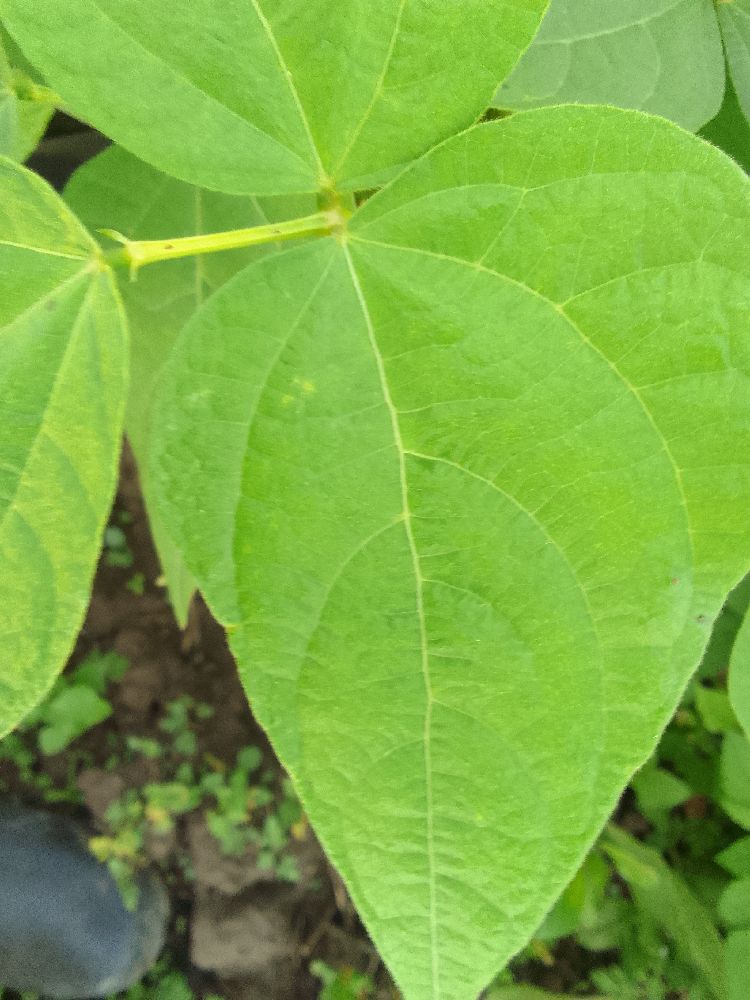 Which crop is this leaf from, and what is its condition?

common bean, healthy
